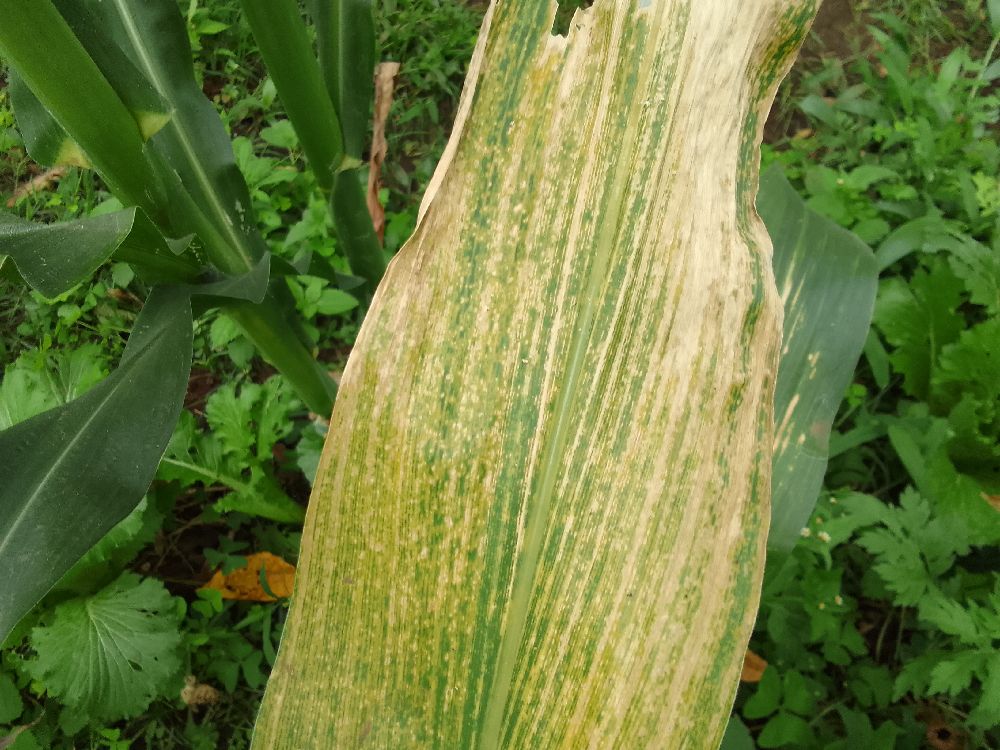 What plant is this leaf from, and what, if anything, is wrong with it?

maize, maize lethal necrosis
